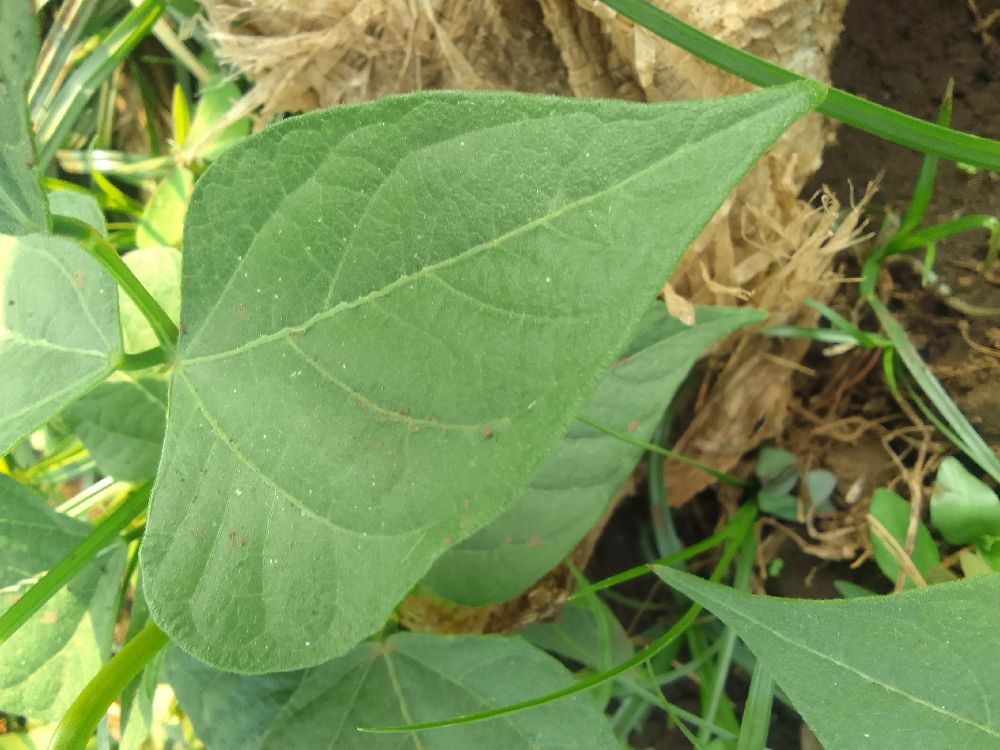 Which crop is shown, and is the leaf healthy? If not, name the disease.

common bean, healthy
